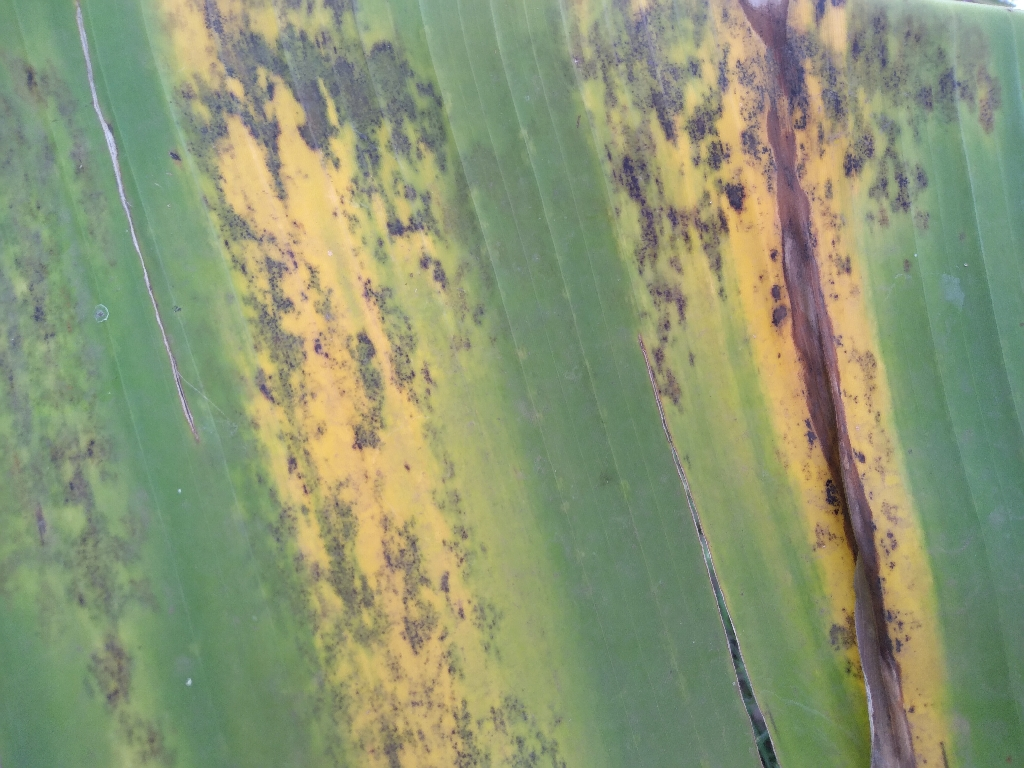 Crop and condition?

banana, black sigatoka
